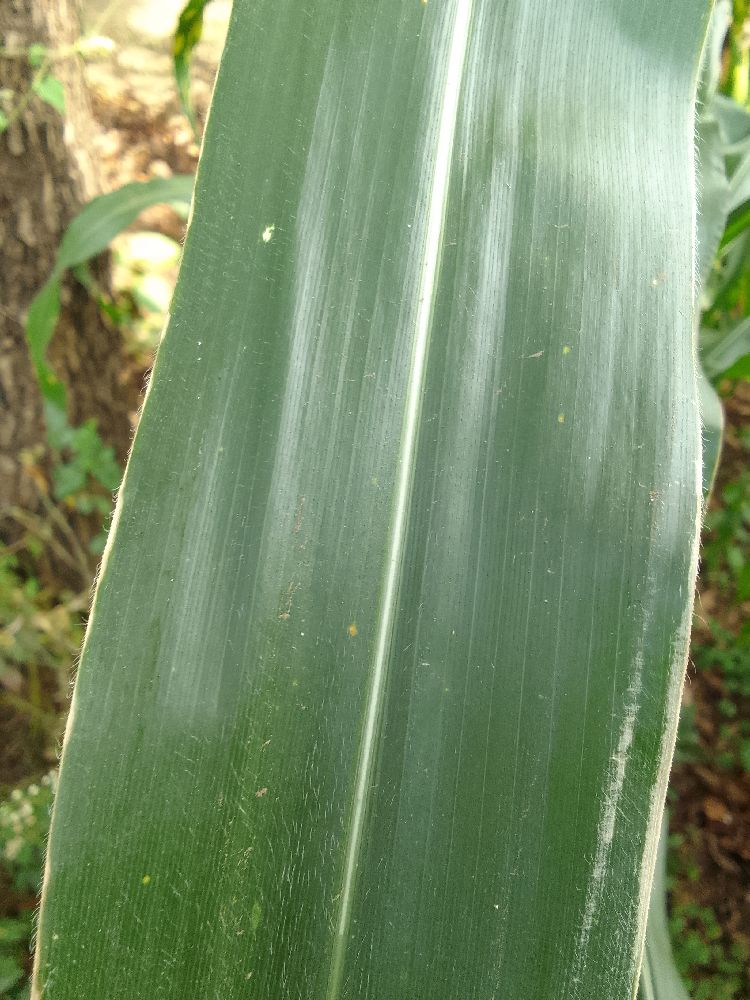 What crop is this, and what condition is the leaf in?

maize, healthy
